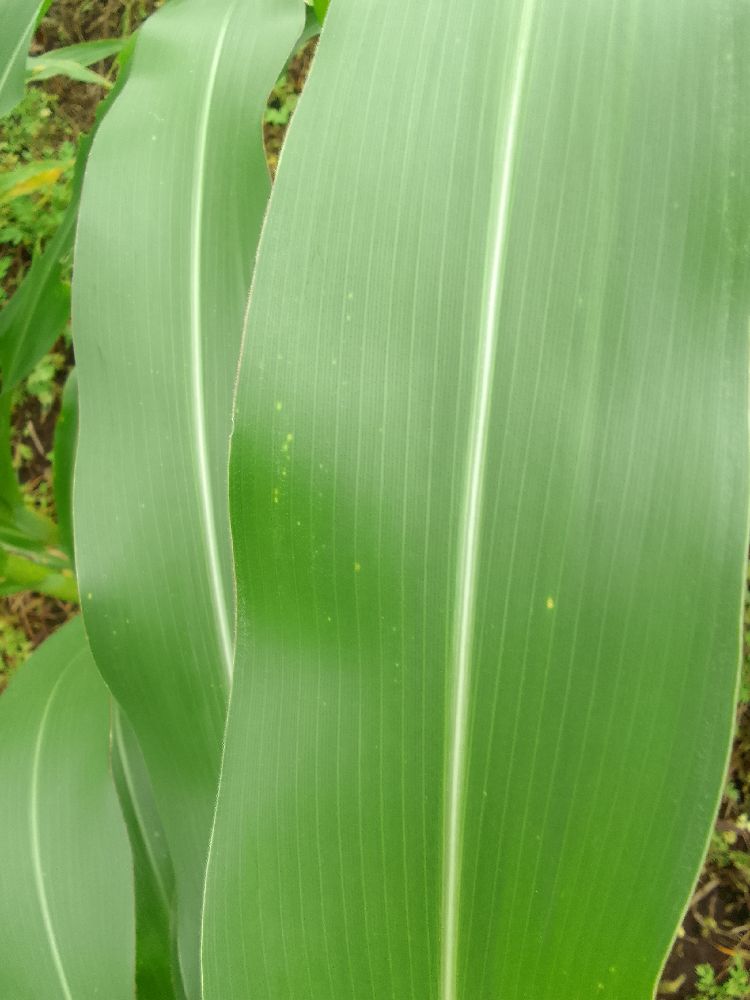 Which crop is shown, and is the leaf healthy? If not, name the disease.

maize, healthy
